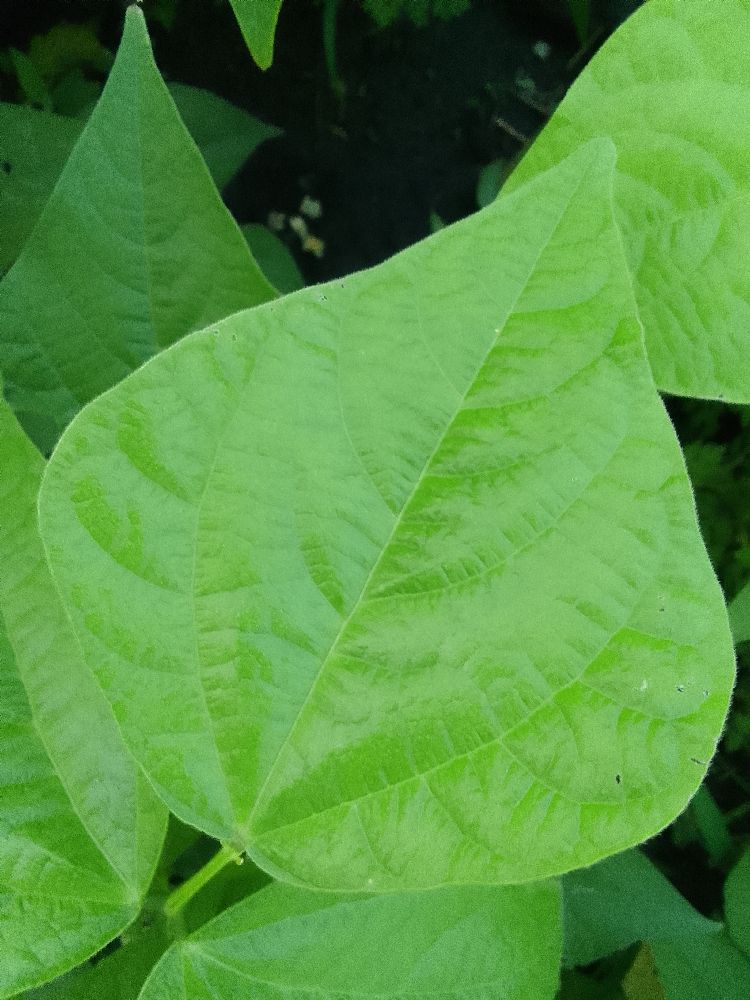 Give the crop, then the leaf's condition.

common bean, healthy
